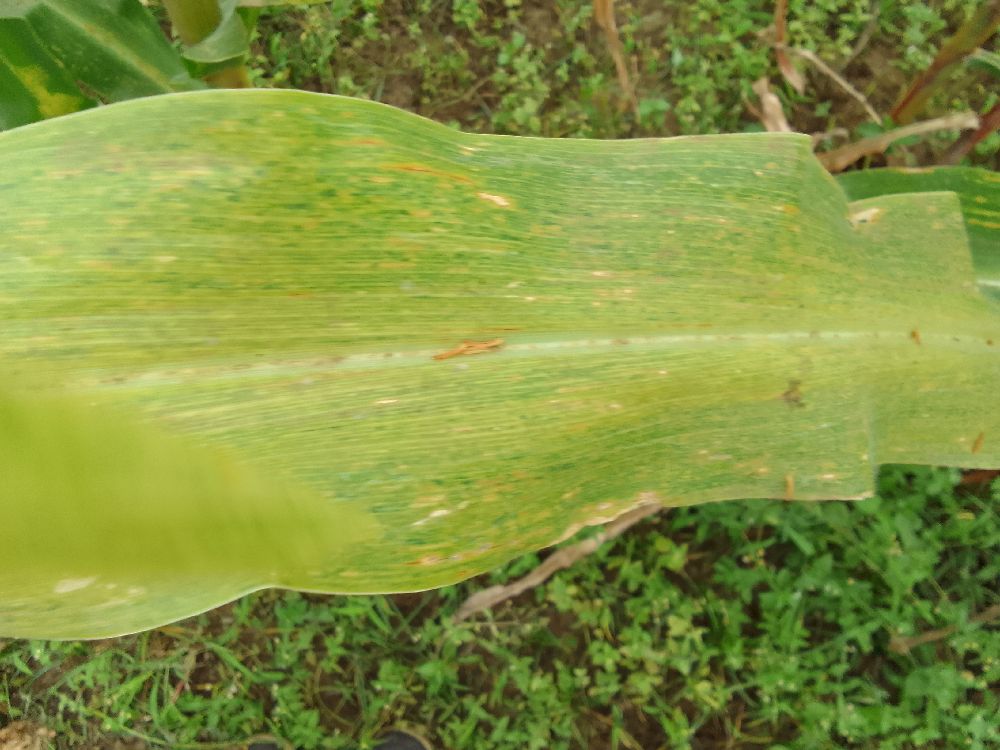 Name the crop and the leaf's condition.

maize, maize lethal necrosis
